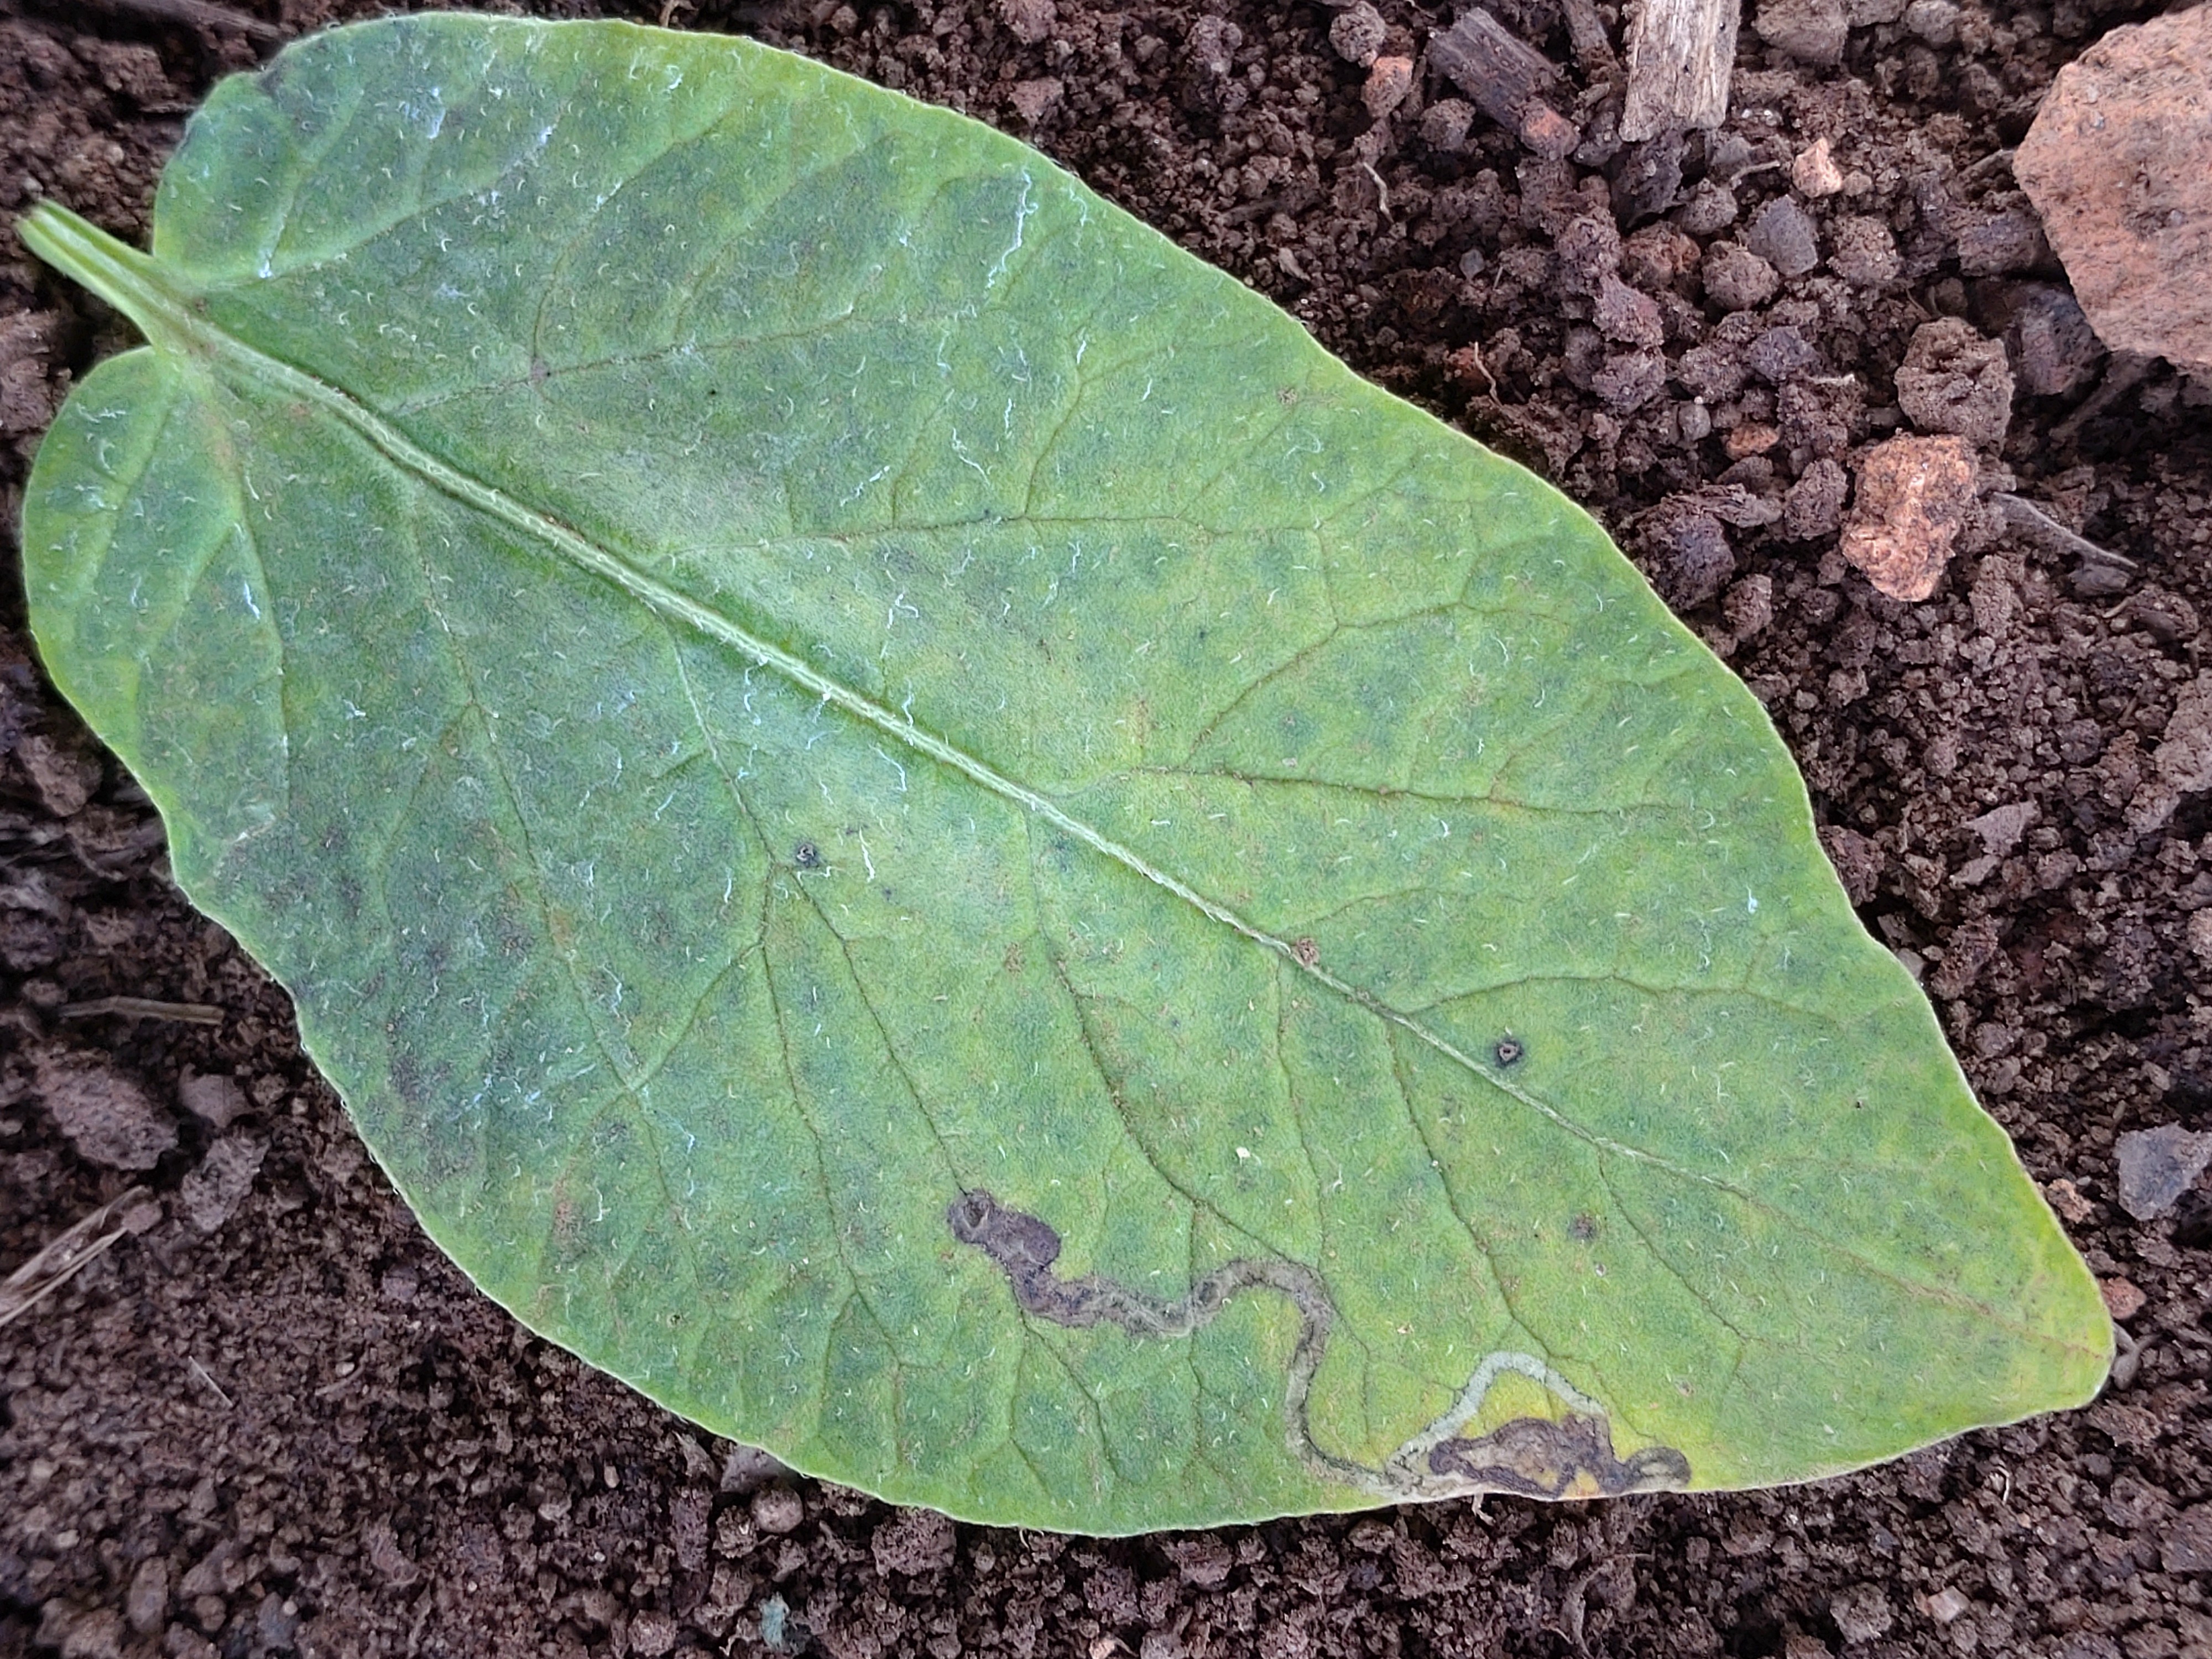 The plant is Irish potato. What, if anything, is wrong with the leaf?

late blight
